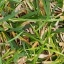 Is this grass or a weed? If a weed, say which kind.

grass
